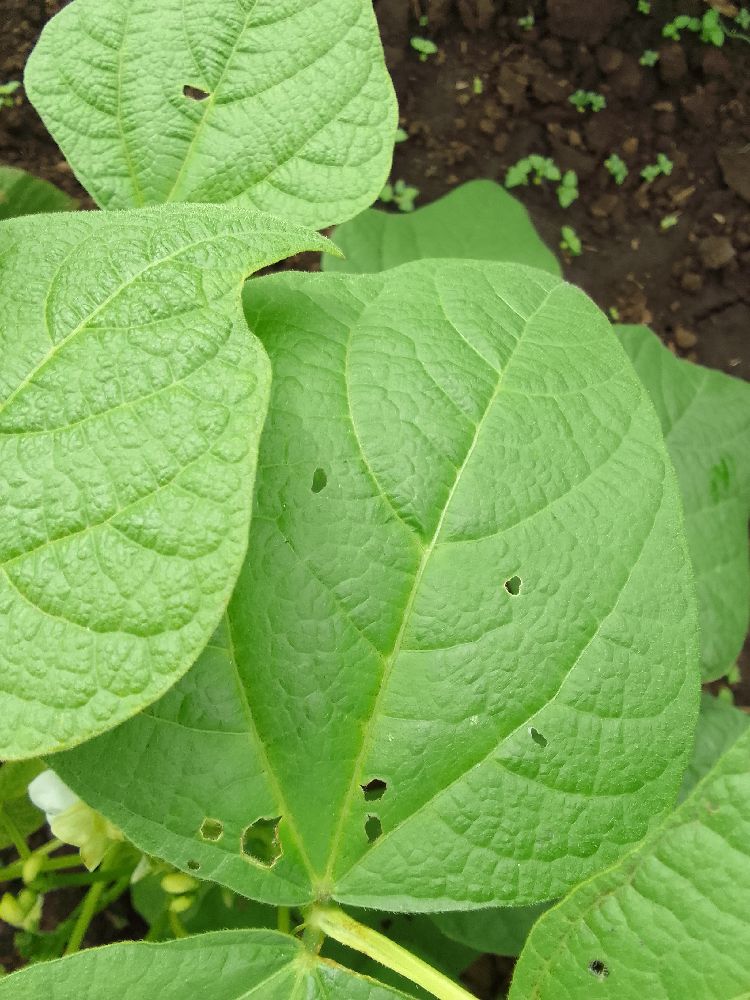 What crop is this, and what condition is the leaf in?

common bean, healthy
